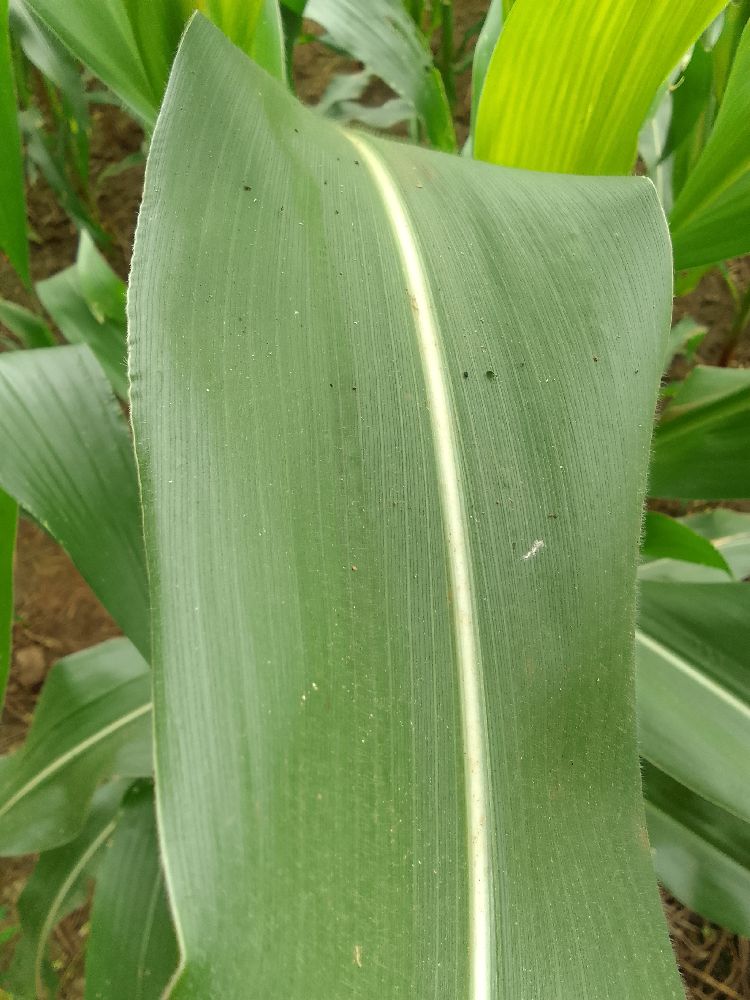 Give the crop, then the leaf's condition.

maize, healthy
